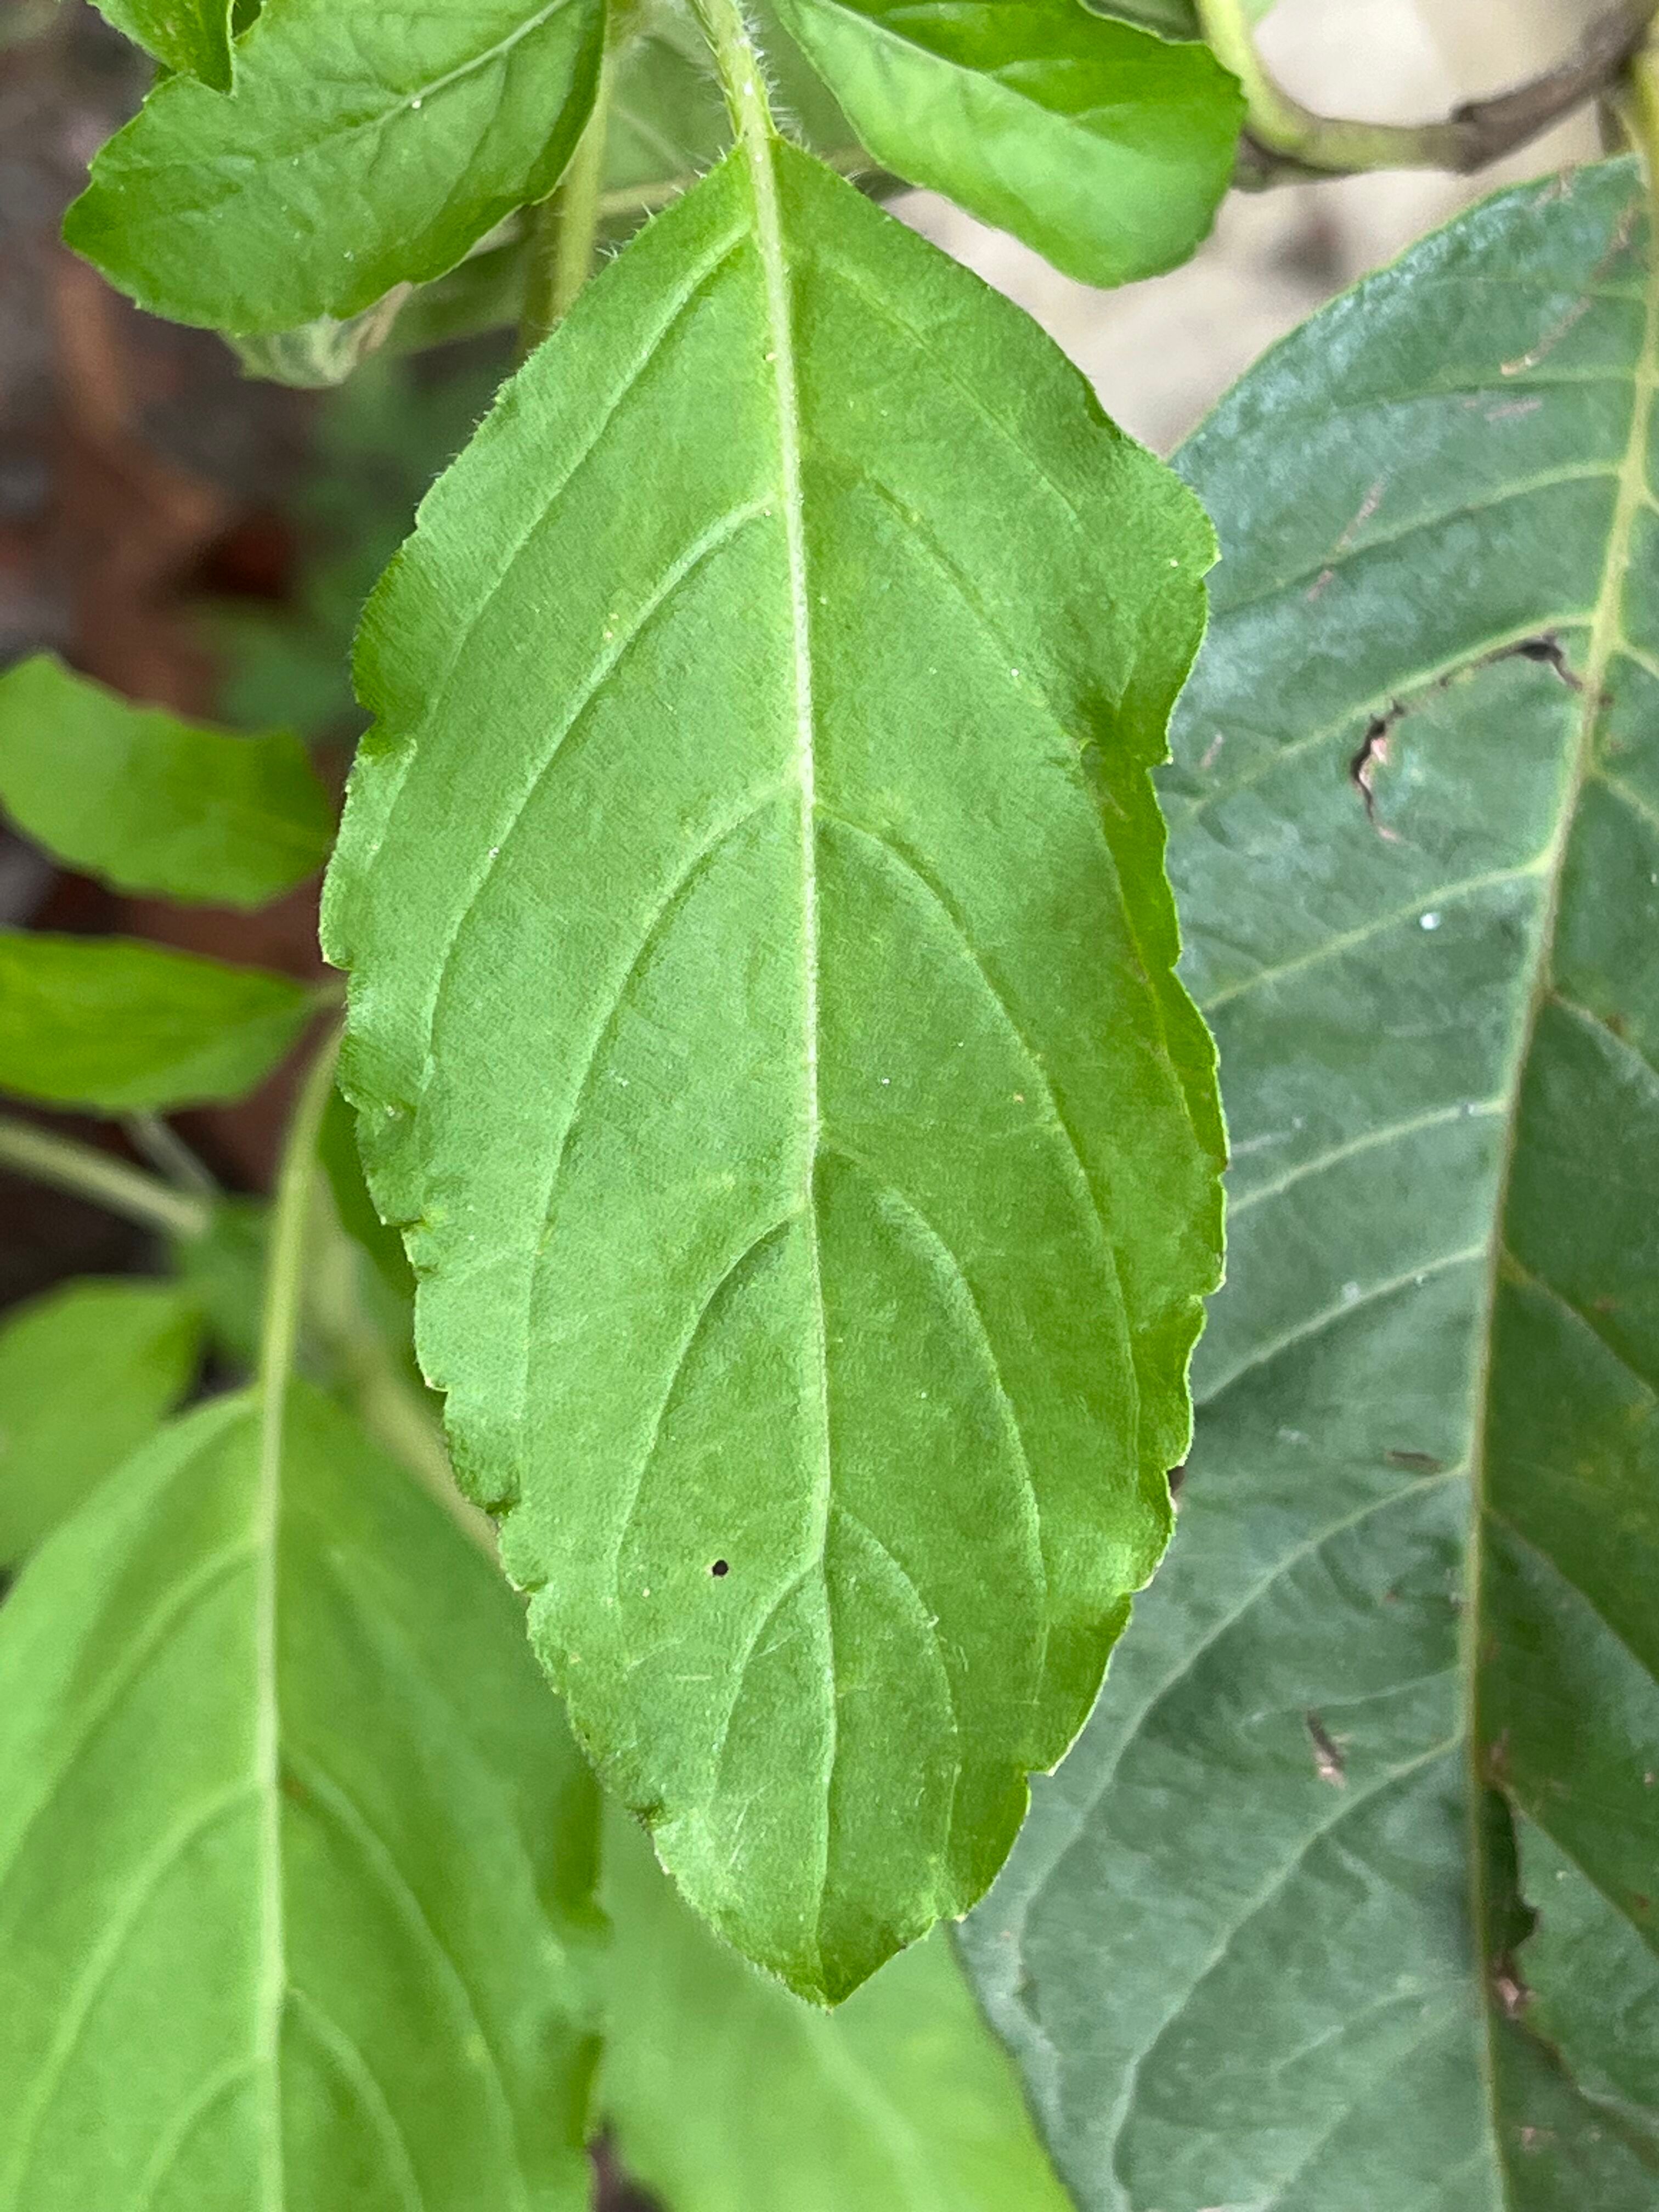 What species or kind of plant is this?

tulshi
